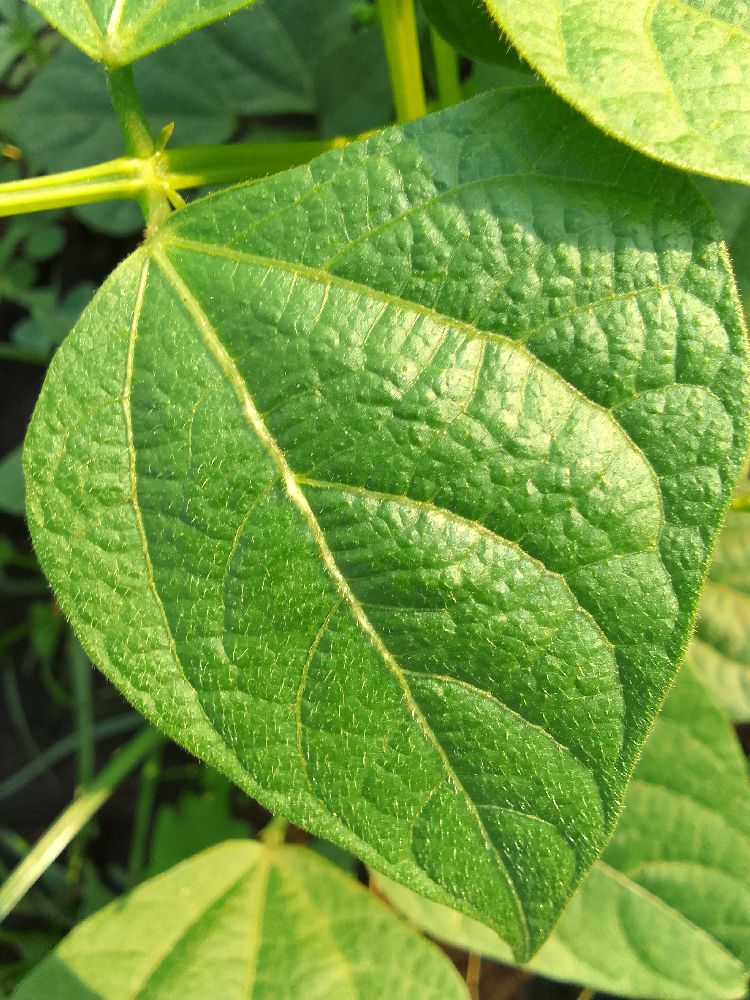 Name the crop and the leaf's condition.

common bean, healthy
